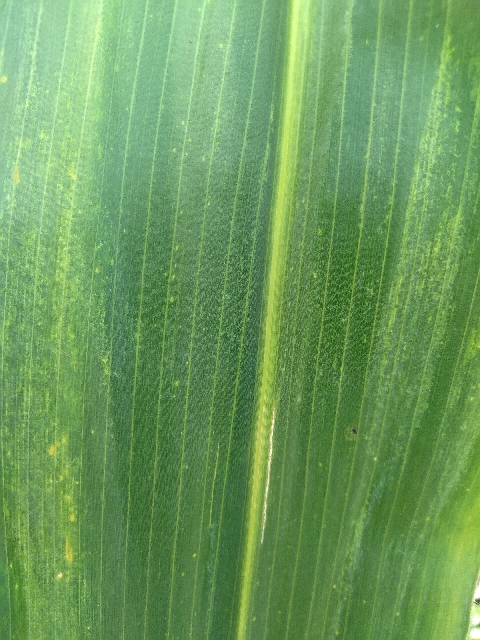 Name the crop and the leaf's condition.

maize, maize lethal necrosis
